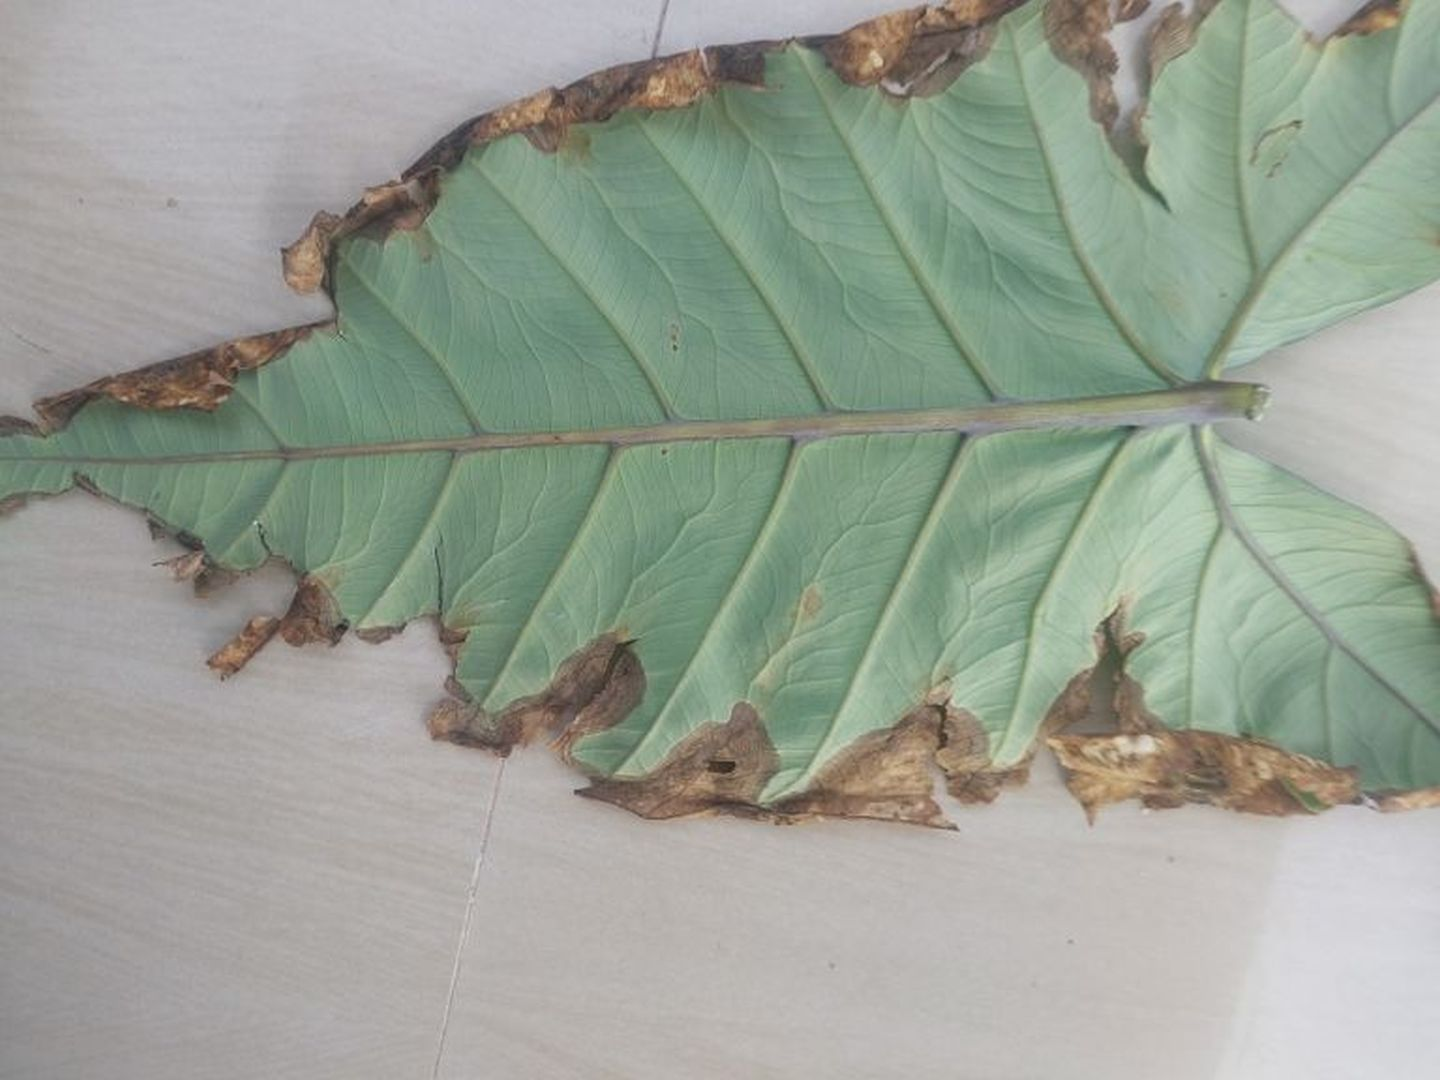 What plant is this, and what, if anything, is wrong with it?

taro, leaf blight
